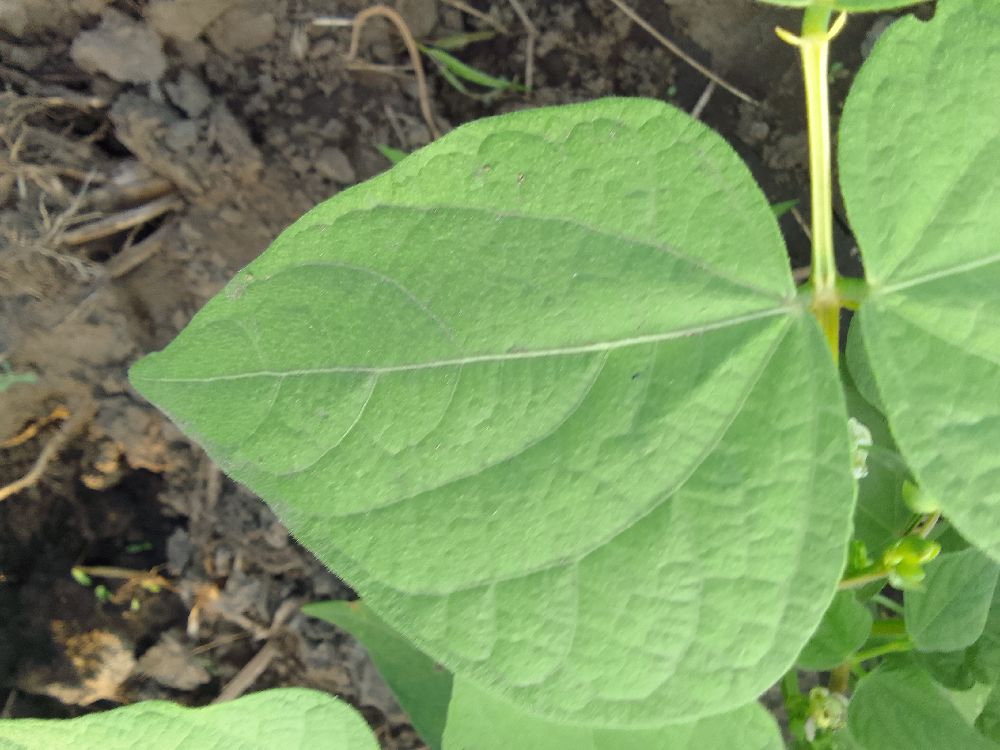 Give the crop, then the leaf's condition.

common bean, healthy
